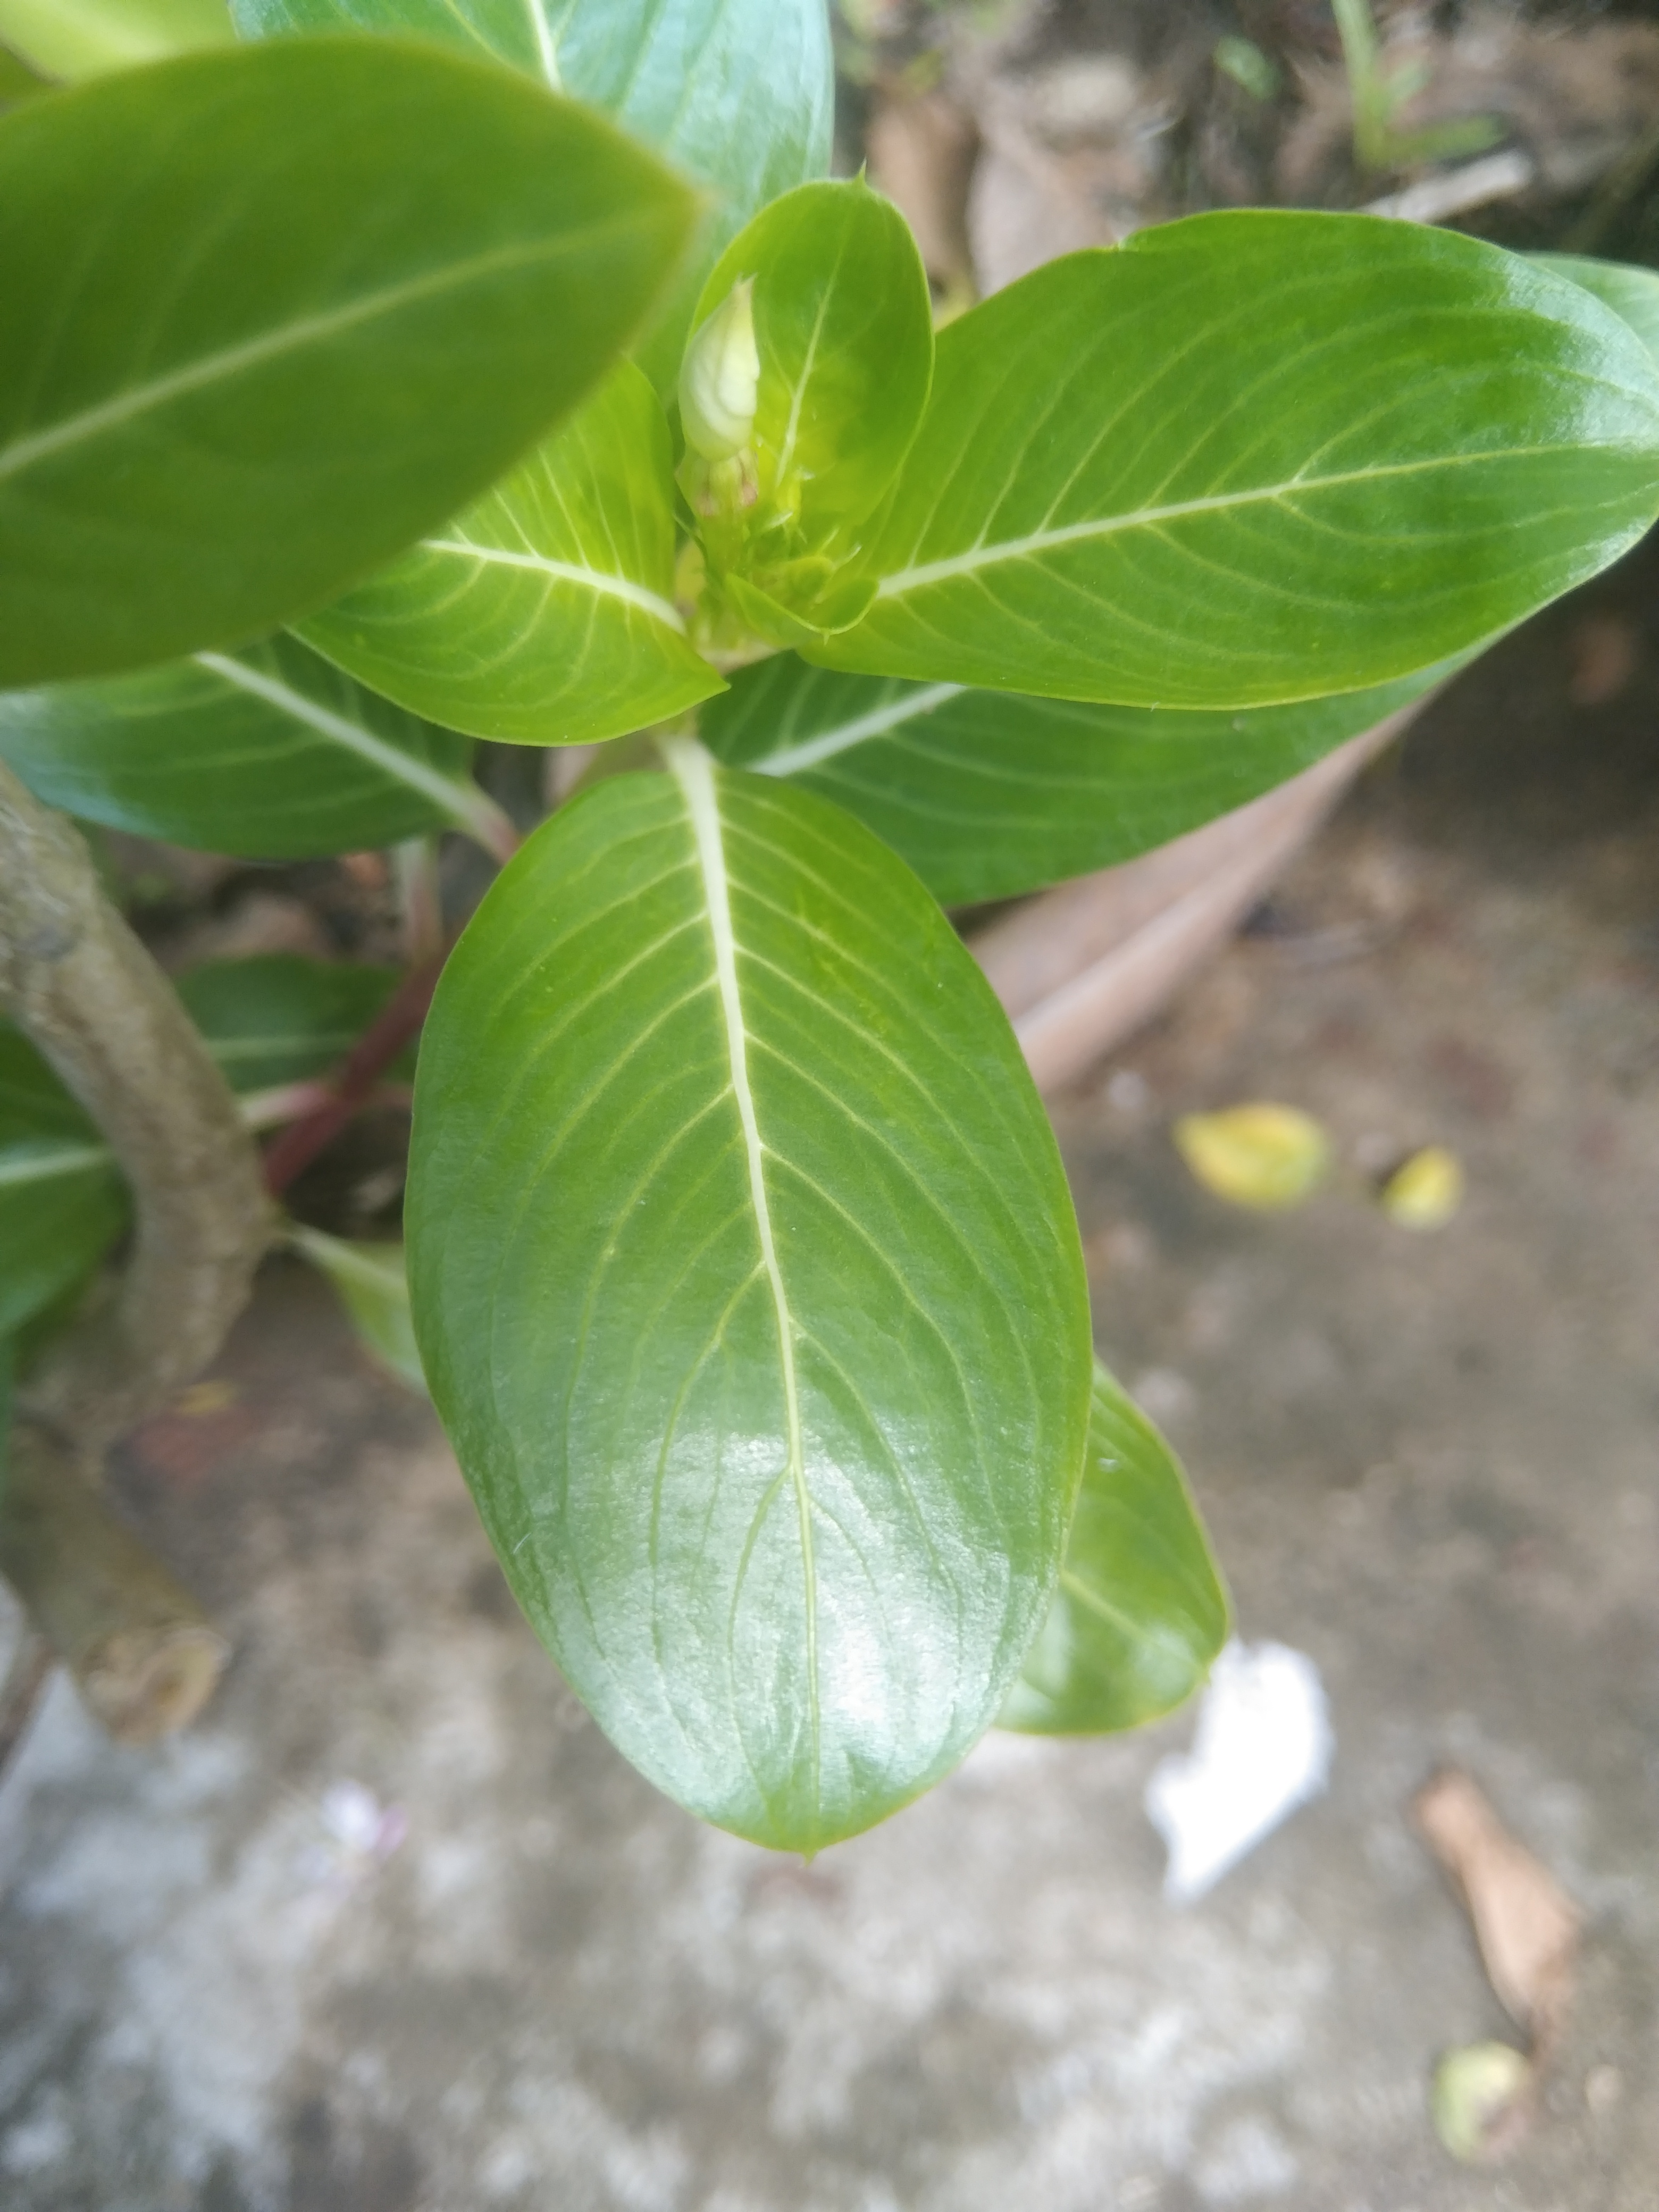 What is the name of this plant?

rose periwinkle
